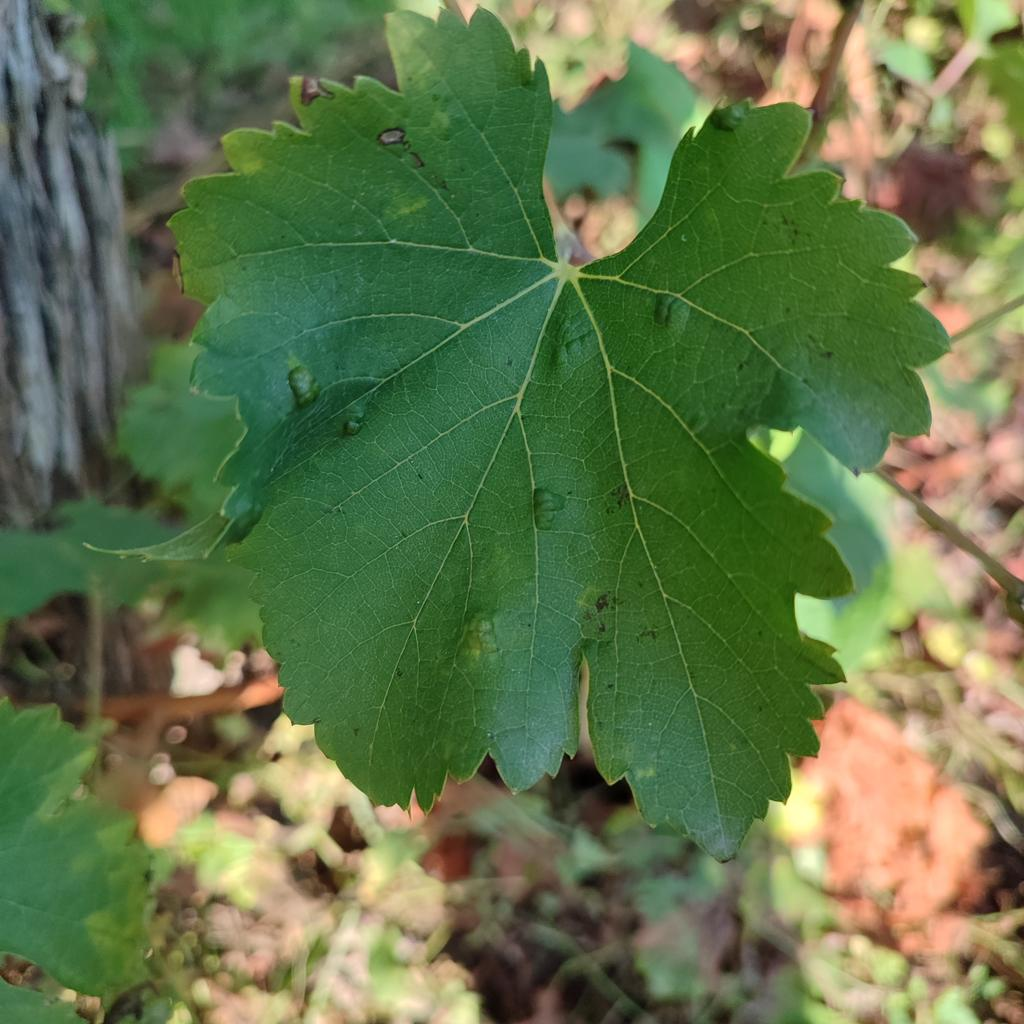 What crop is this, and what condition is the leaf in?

grapevine, erineum mite
